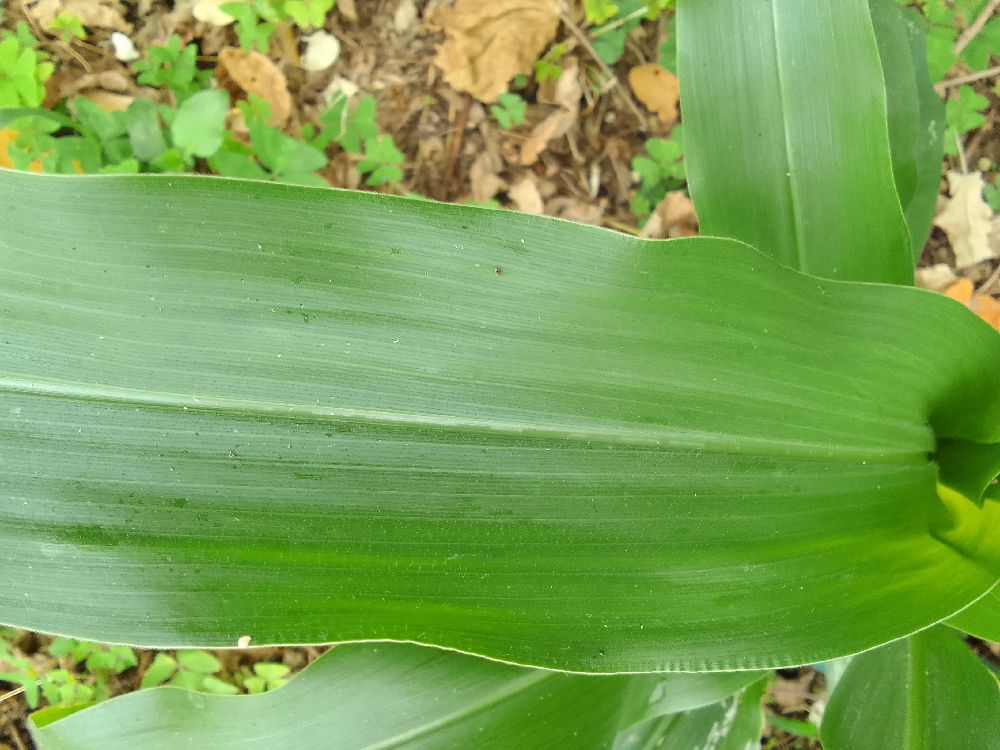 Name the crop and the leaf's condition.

maize, healthy
